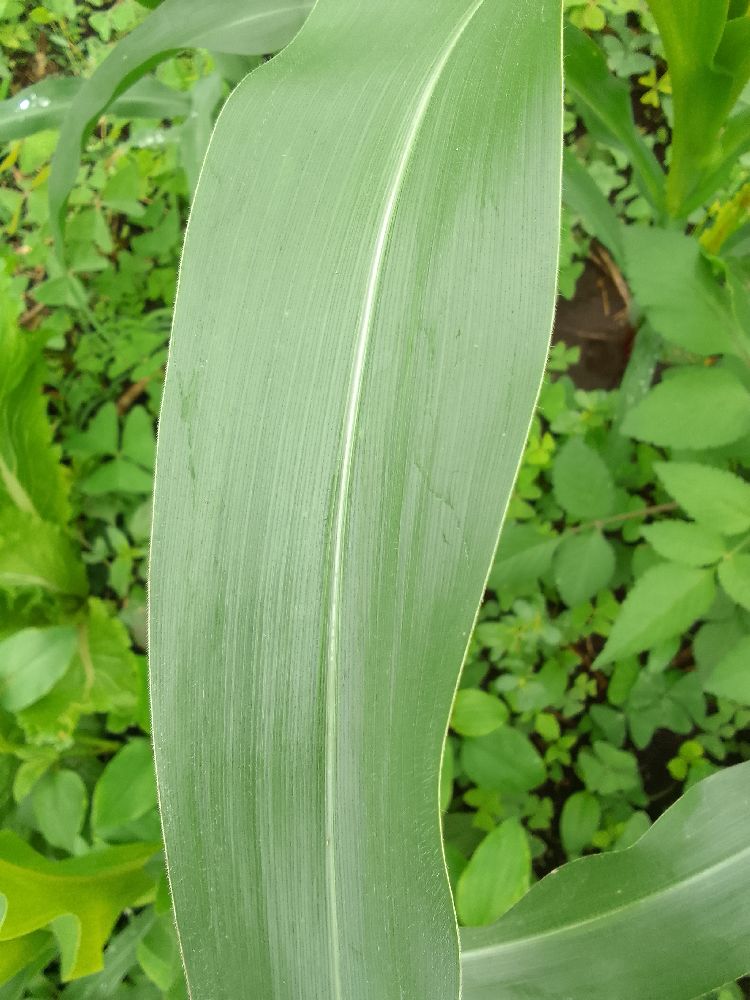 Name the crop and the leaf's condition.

maize, healthy
